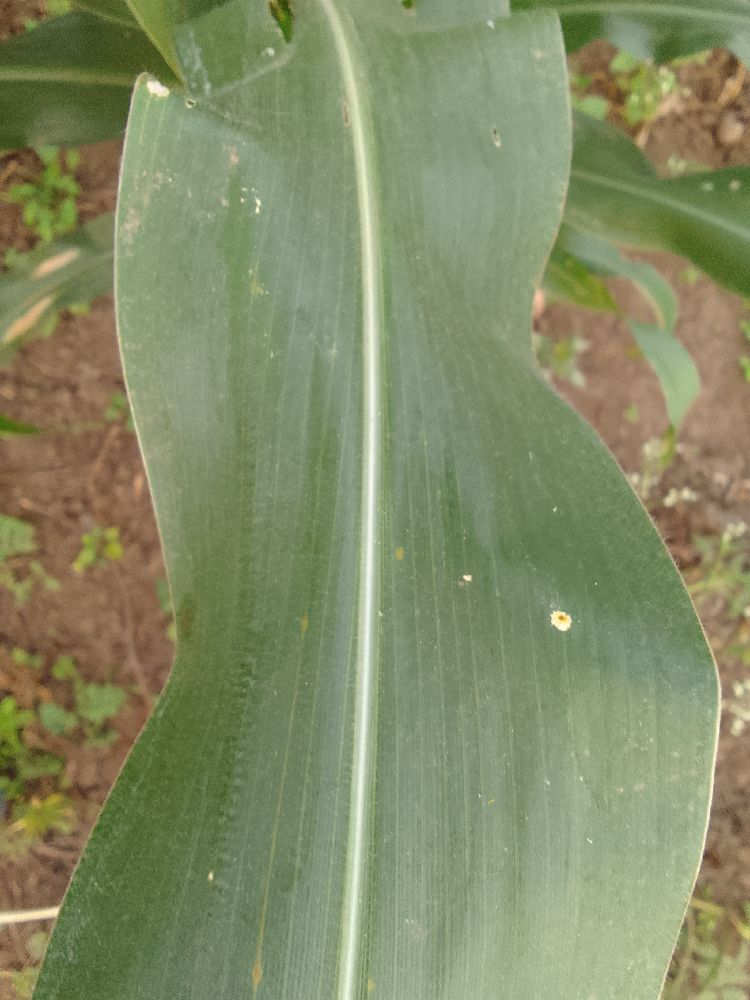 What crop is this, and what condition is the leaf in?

maize, healthy
